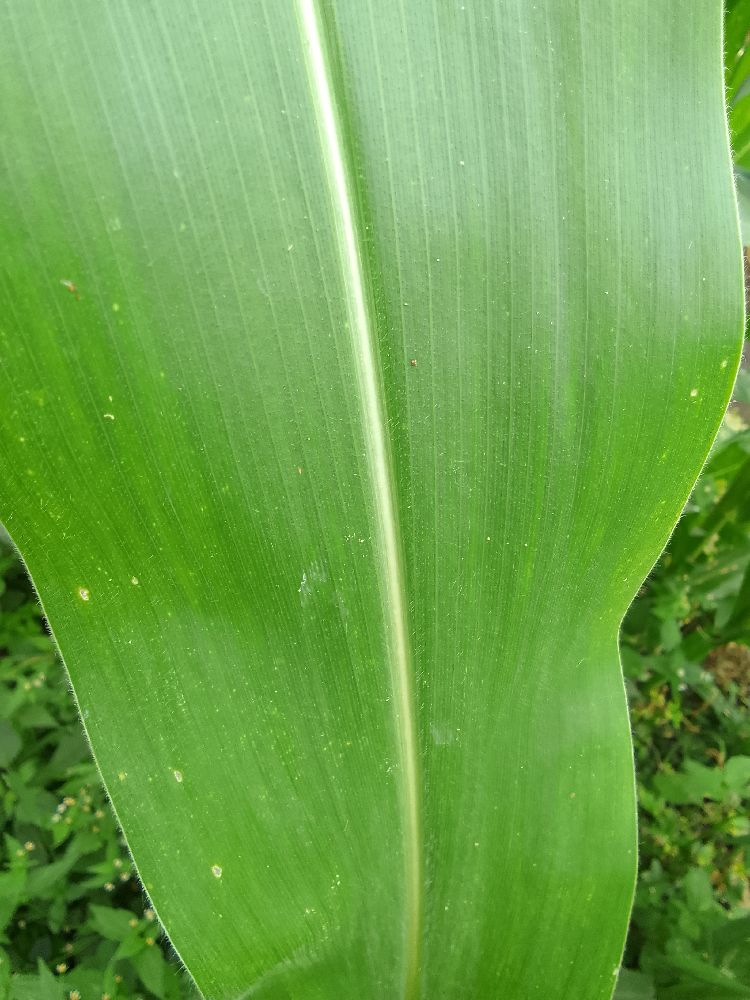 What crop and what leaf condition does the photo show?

maize, healthy
